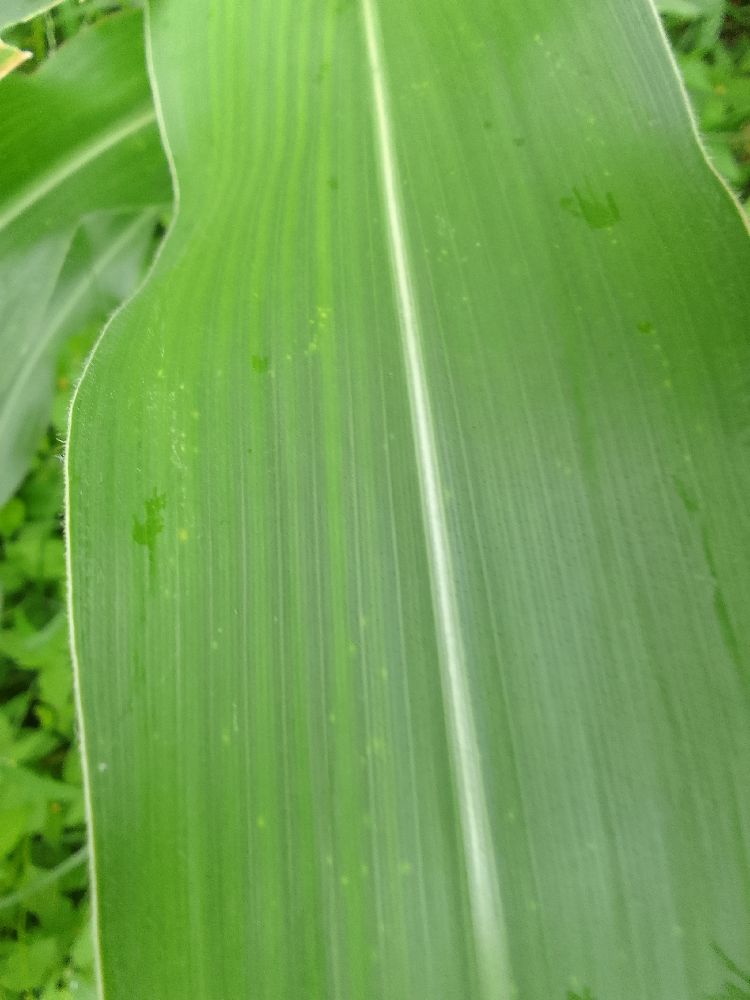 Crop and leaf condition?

maize, healthy
